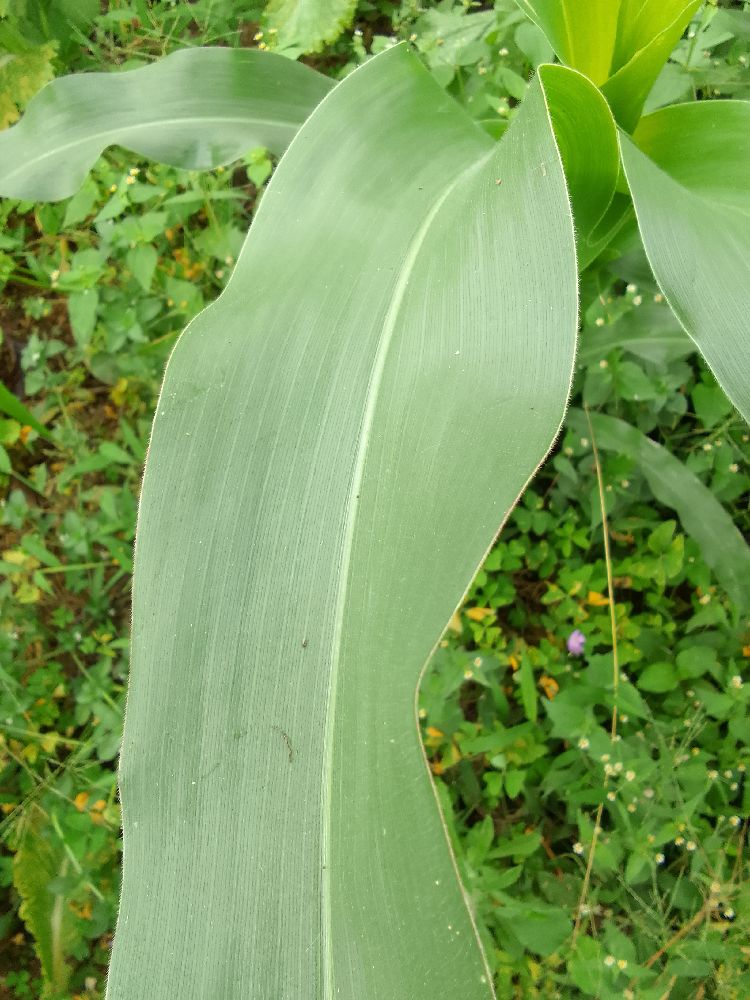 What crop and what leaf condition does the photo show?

maize, healthy
